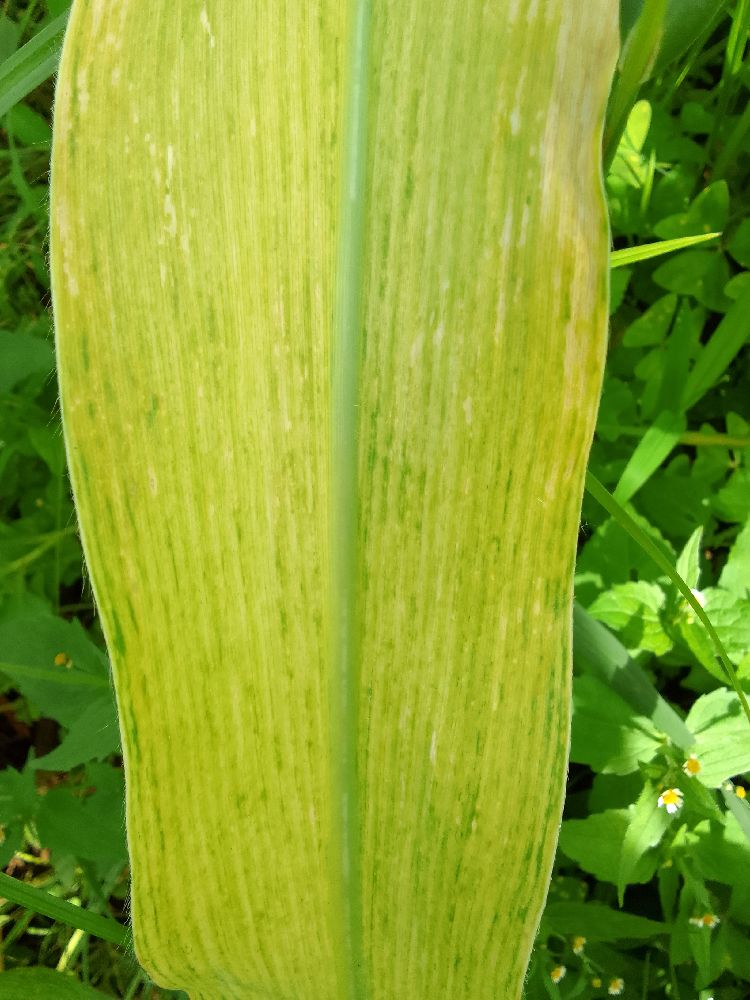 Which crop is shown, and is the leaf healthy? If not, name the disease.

maize, maize lethal necrosis
